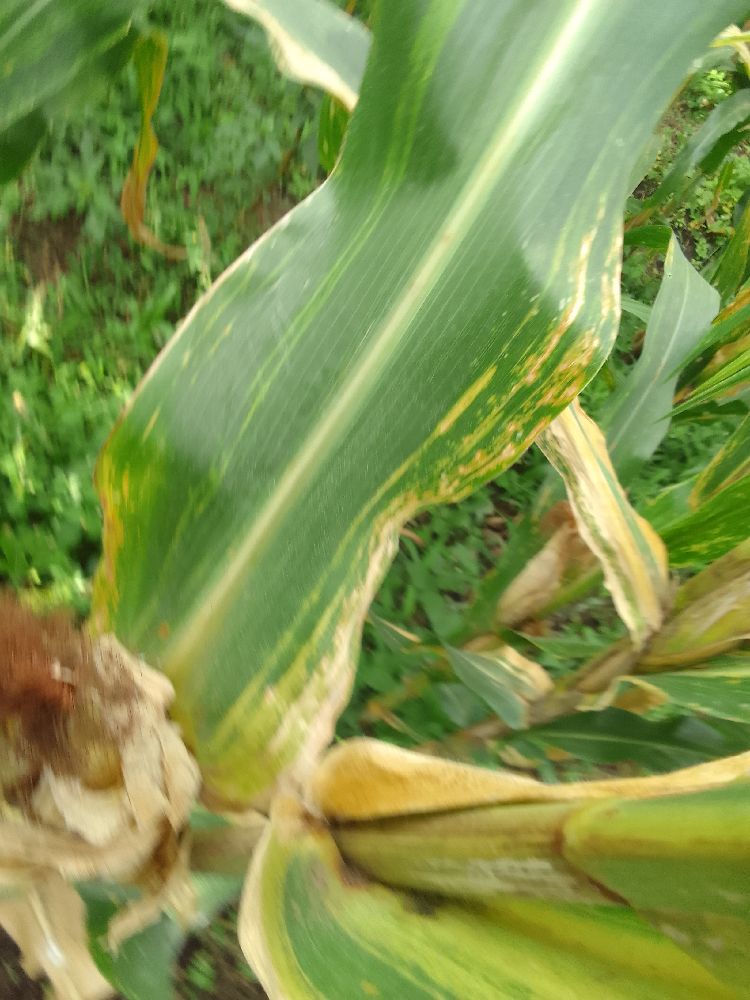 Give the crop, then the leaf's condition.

maize, maize lethal necrosis
